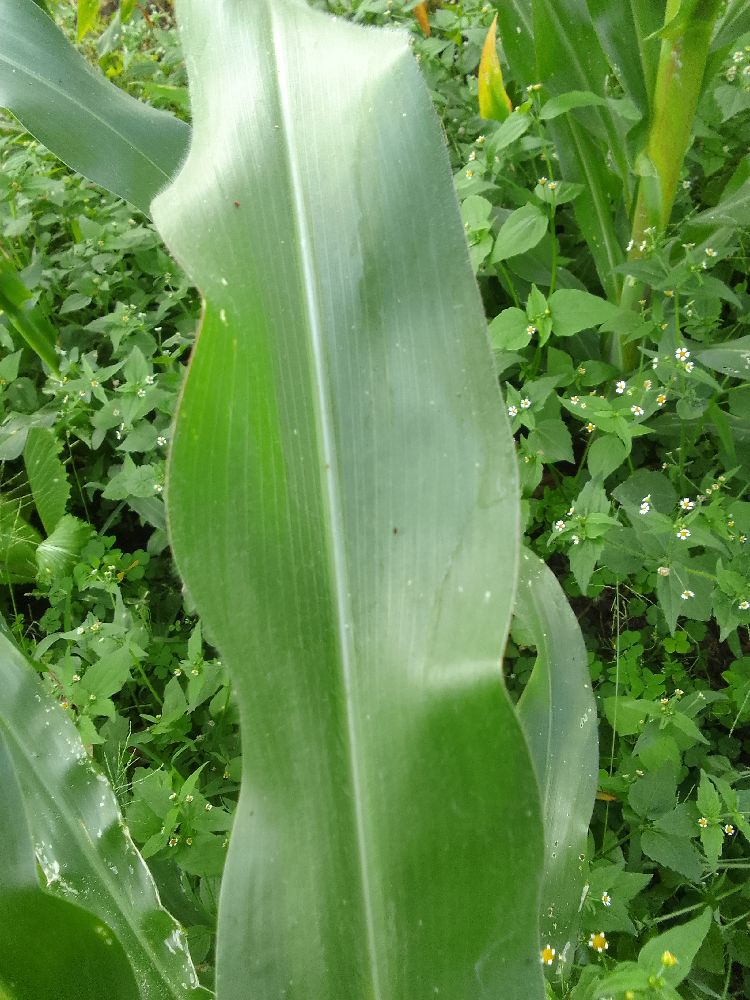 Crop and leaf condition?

maize, healthy
